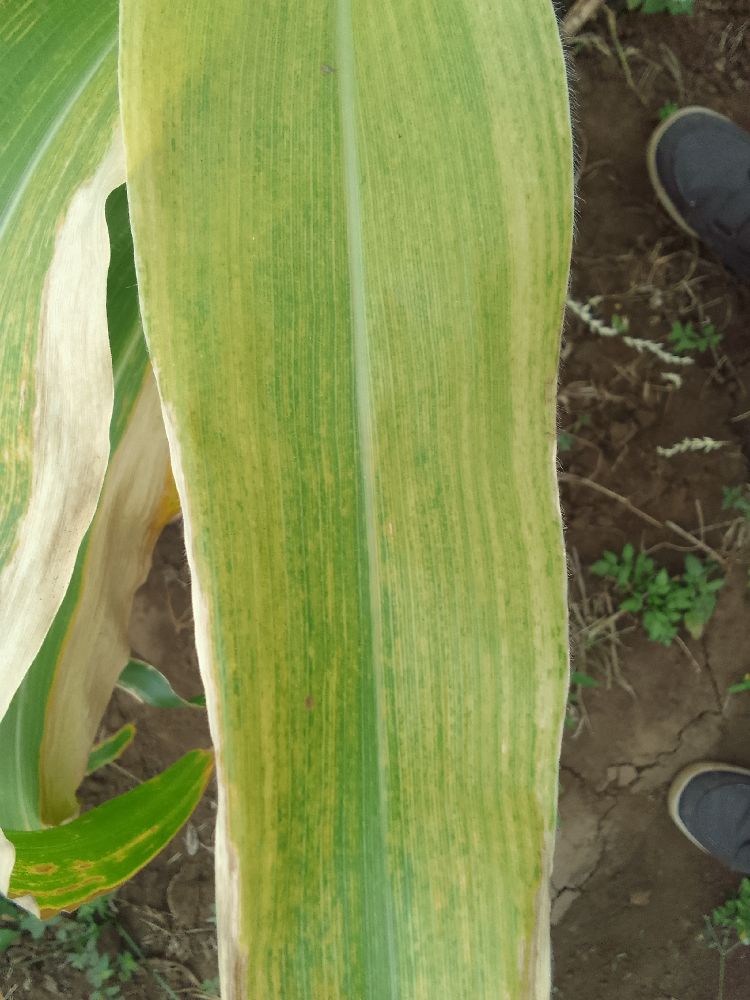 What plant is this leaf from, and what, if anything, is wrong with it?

maize, maize lethal necrosis
